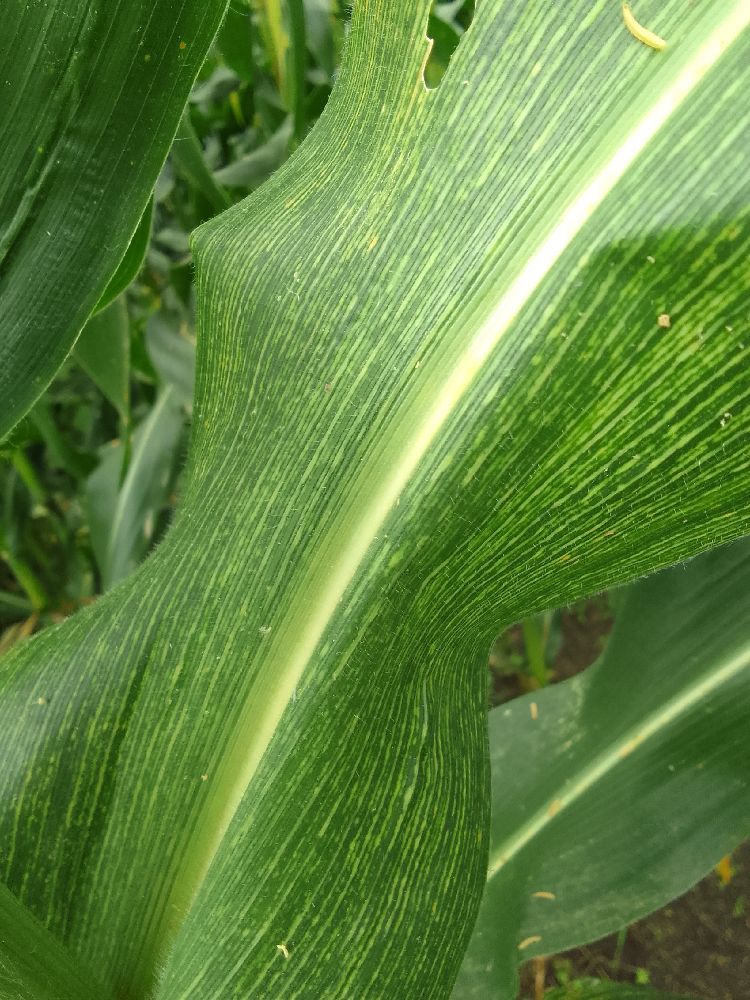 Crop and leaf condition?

maize, maize streak virus
